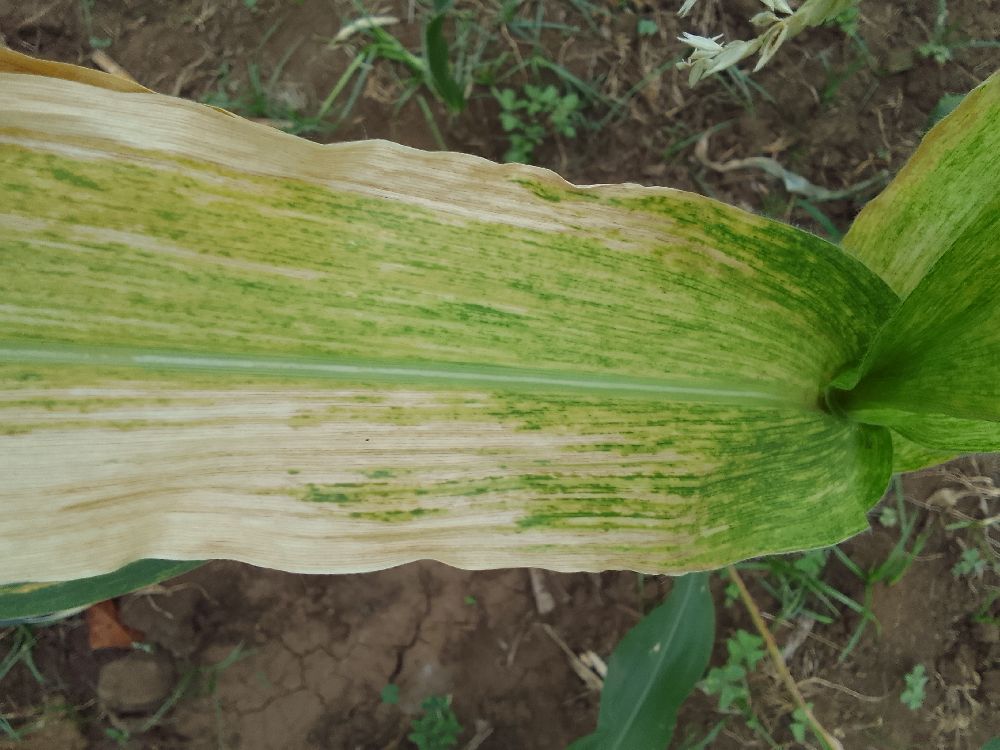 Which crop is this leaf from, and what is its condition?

maize, maize lethal necrosis
